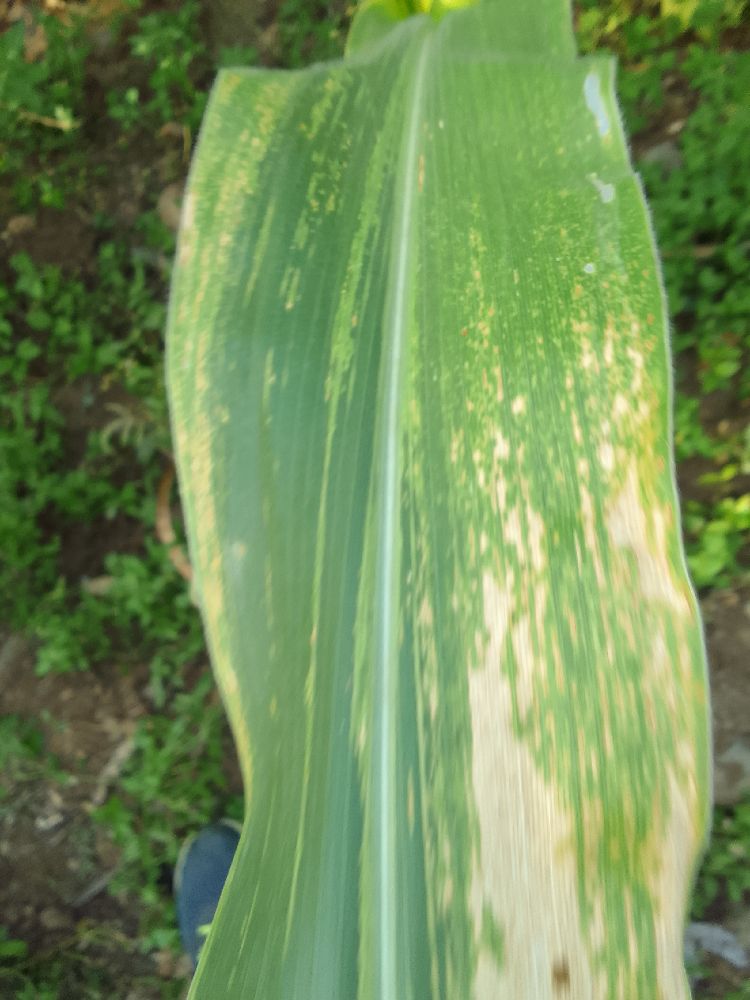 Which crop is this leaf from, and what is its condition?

maize, maize lethal necrosis
